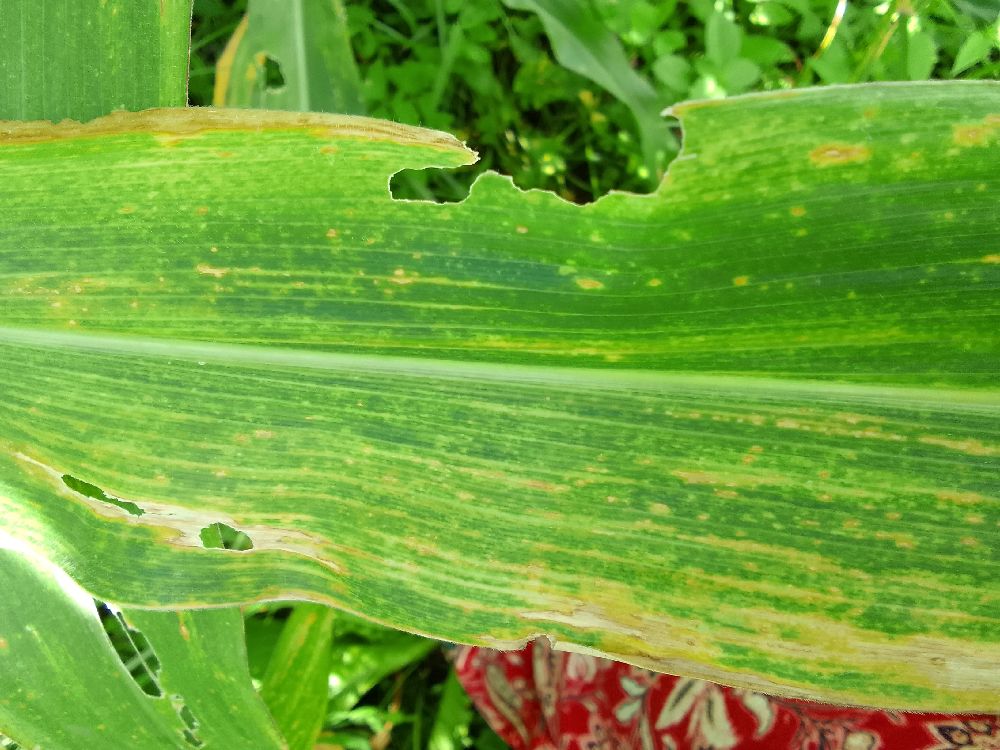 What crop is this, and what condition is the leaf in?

maize, maize lethal necrosis
